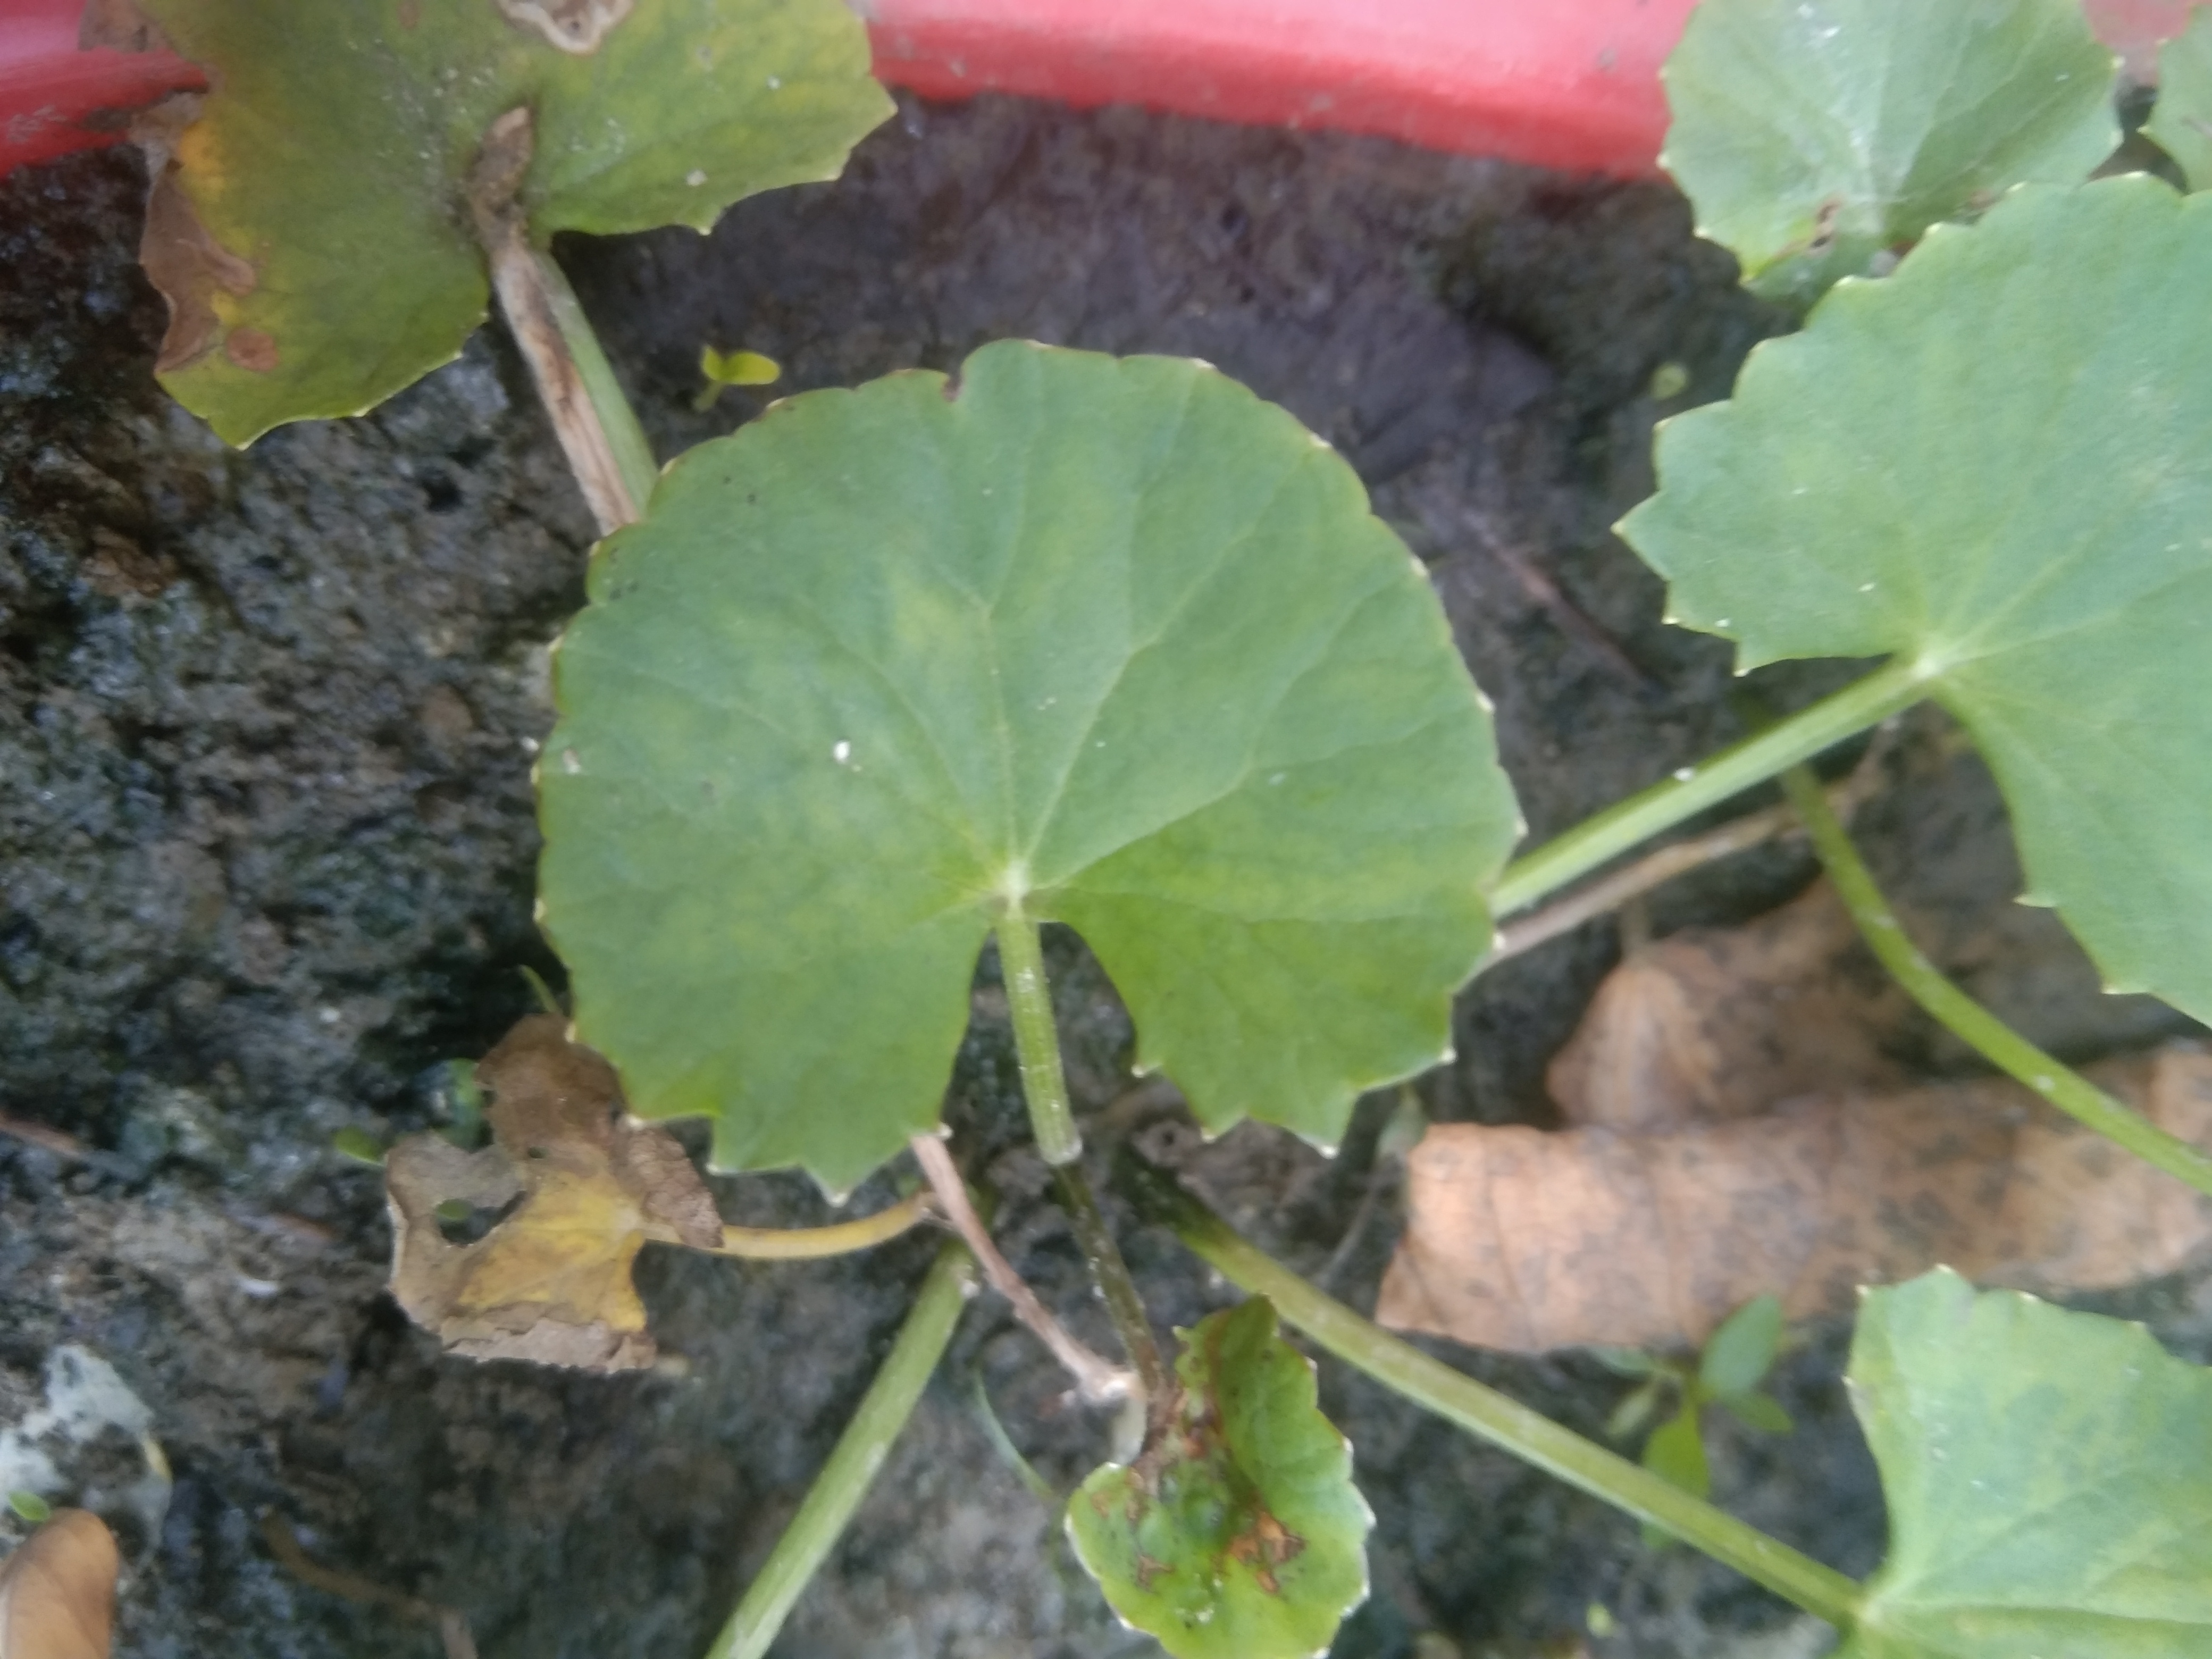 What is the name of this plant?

thankuni
